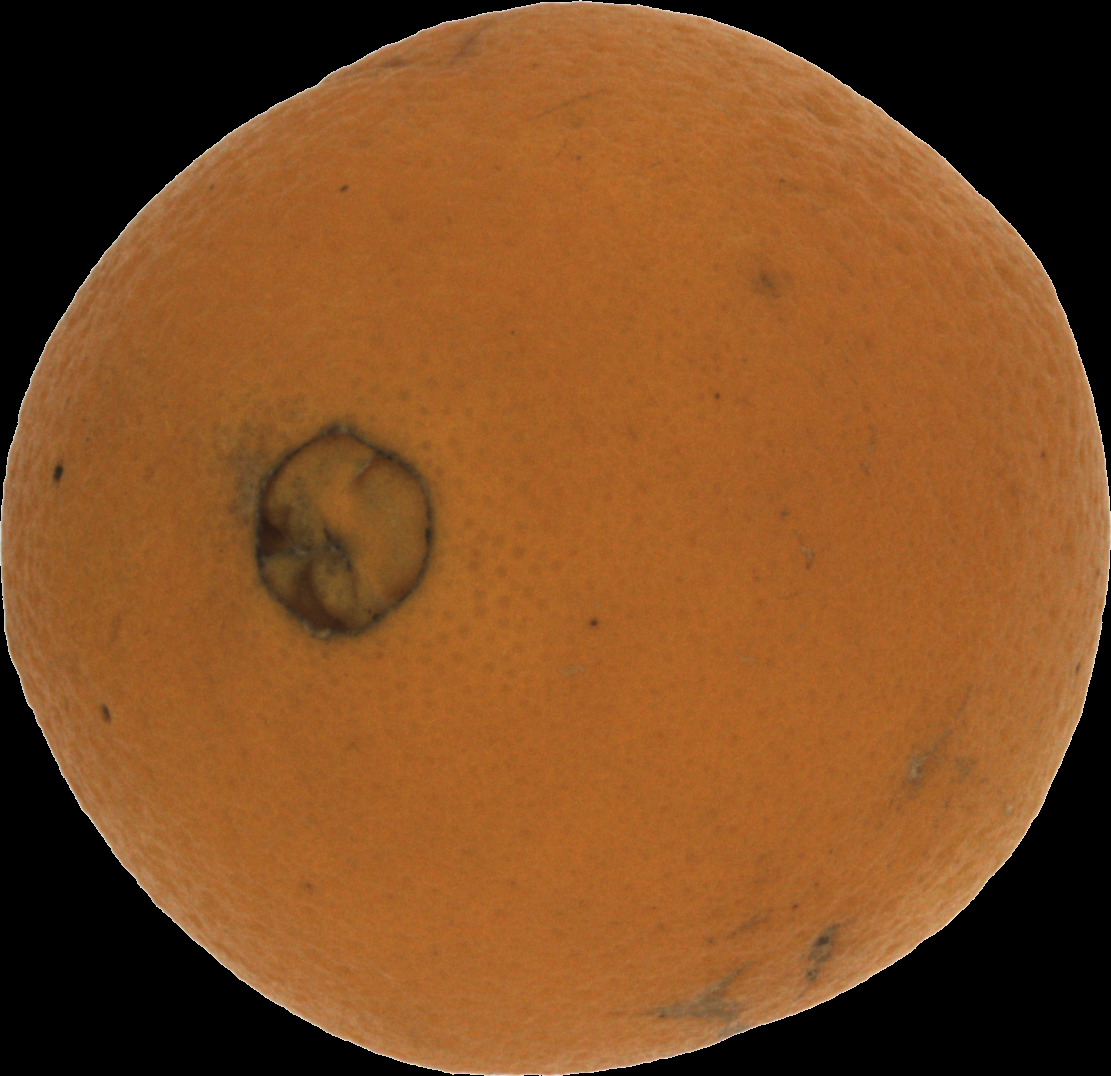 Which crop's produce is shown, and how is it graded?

orange, bad
